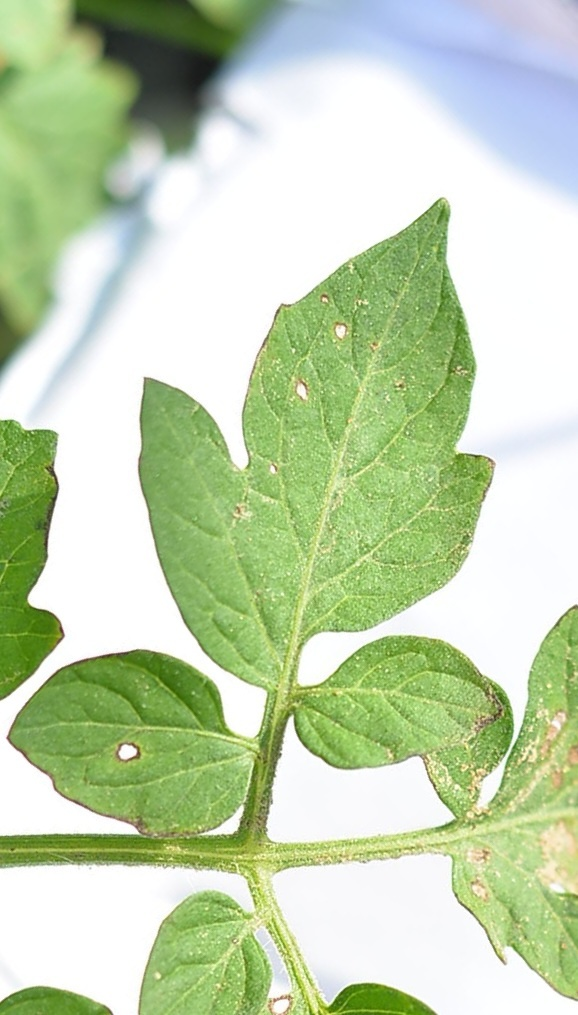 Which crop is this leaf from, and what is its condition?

tomato, infected
